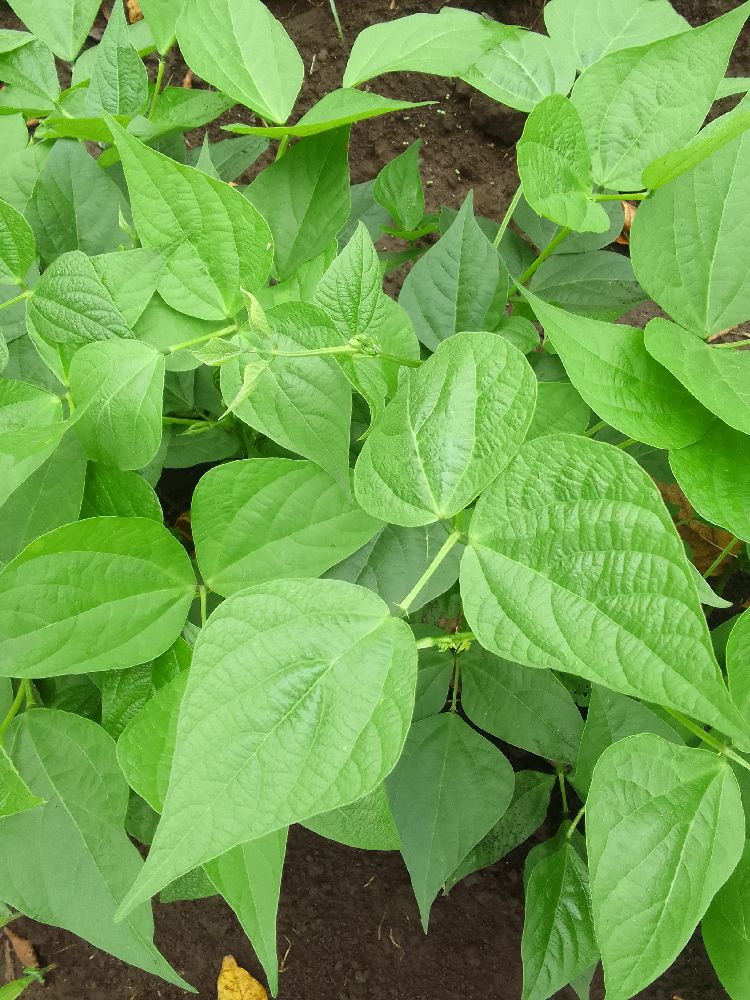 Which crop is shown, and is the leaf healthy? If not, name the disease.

common bean, healthy
